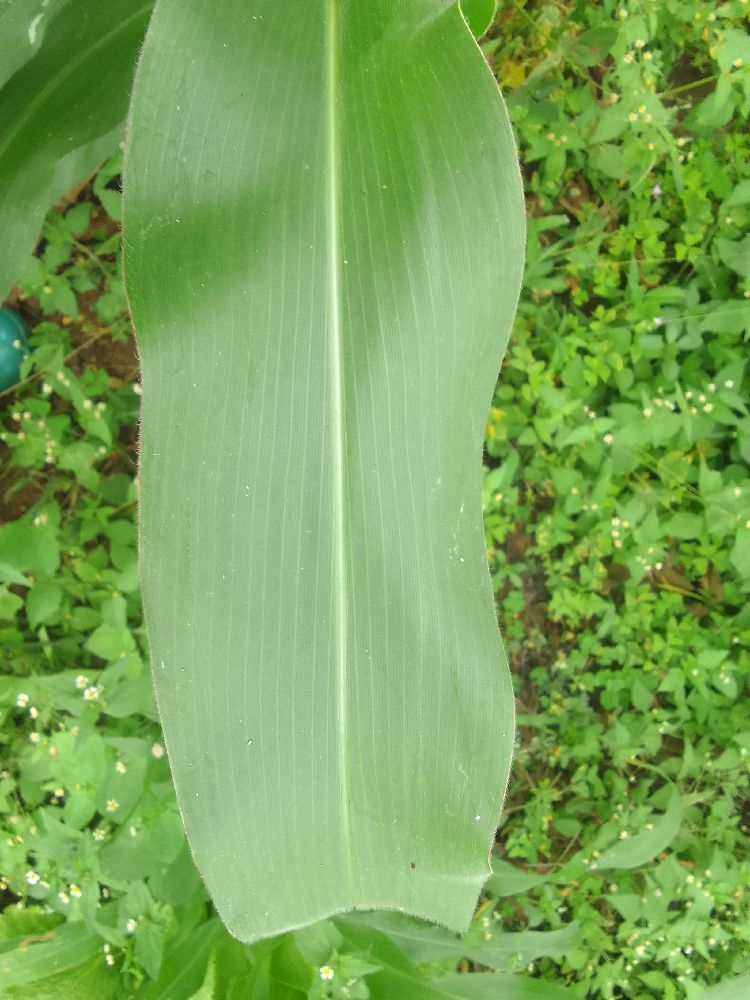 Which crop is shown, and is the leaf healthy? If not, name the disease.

maize, healthy
